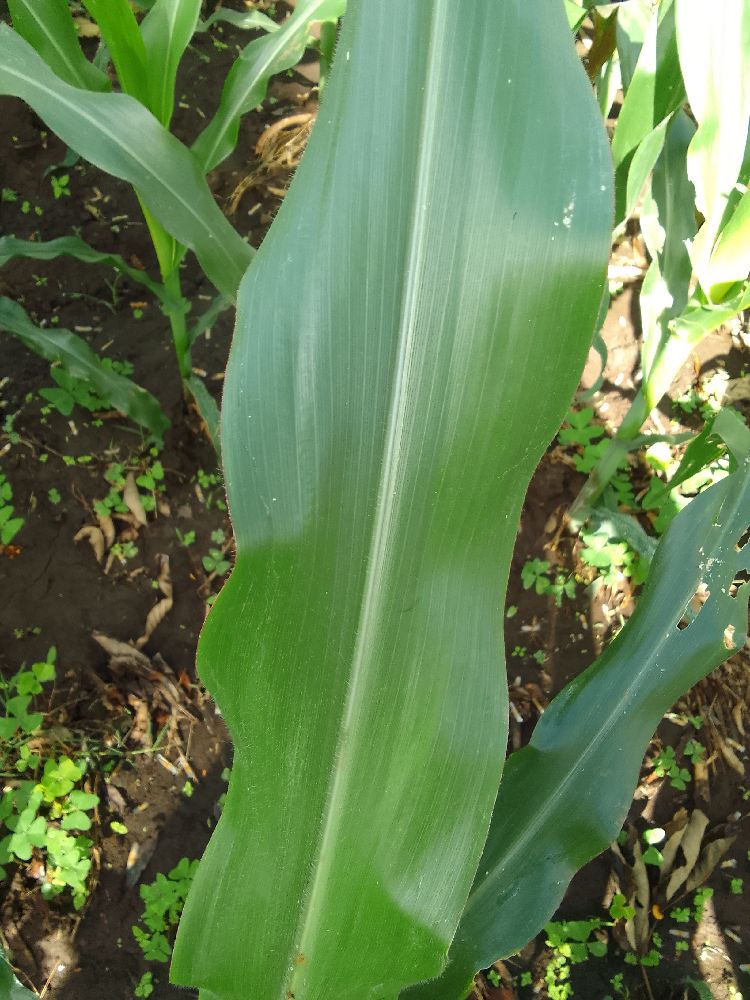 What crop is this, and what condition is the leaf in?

maize, healthy
